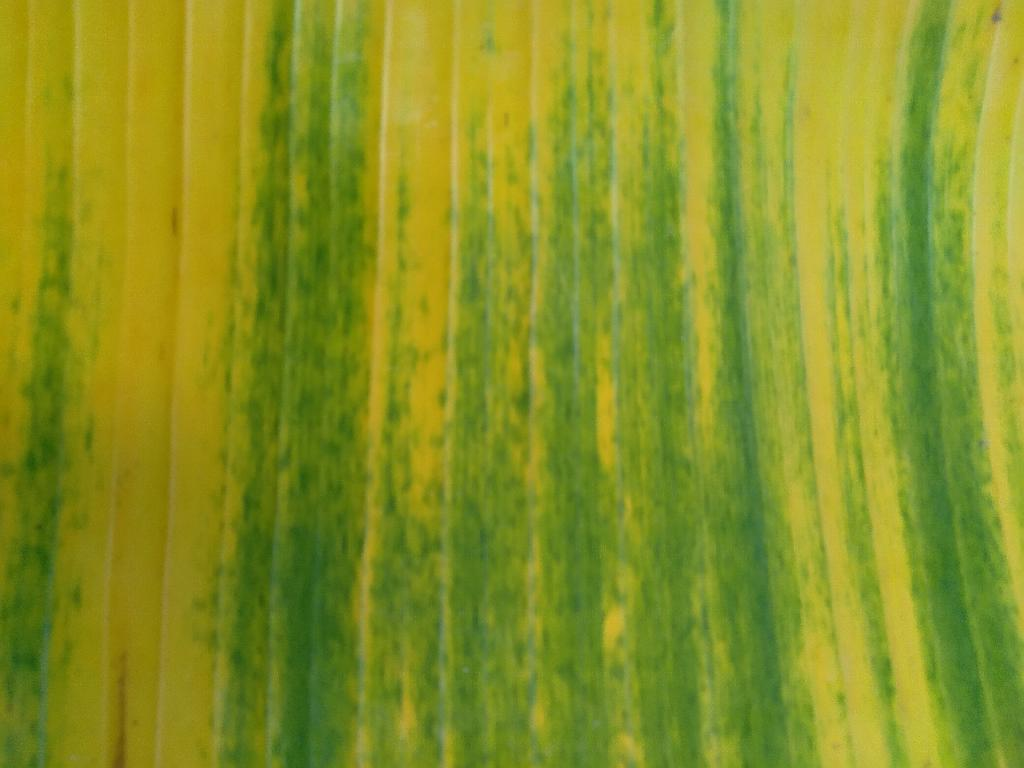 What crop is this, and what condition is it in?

banana, fusarium wilt race 1
